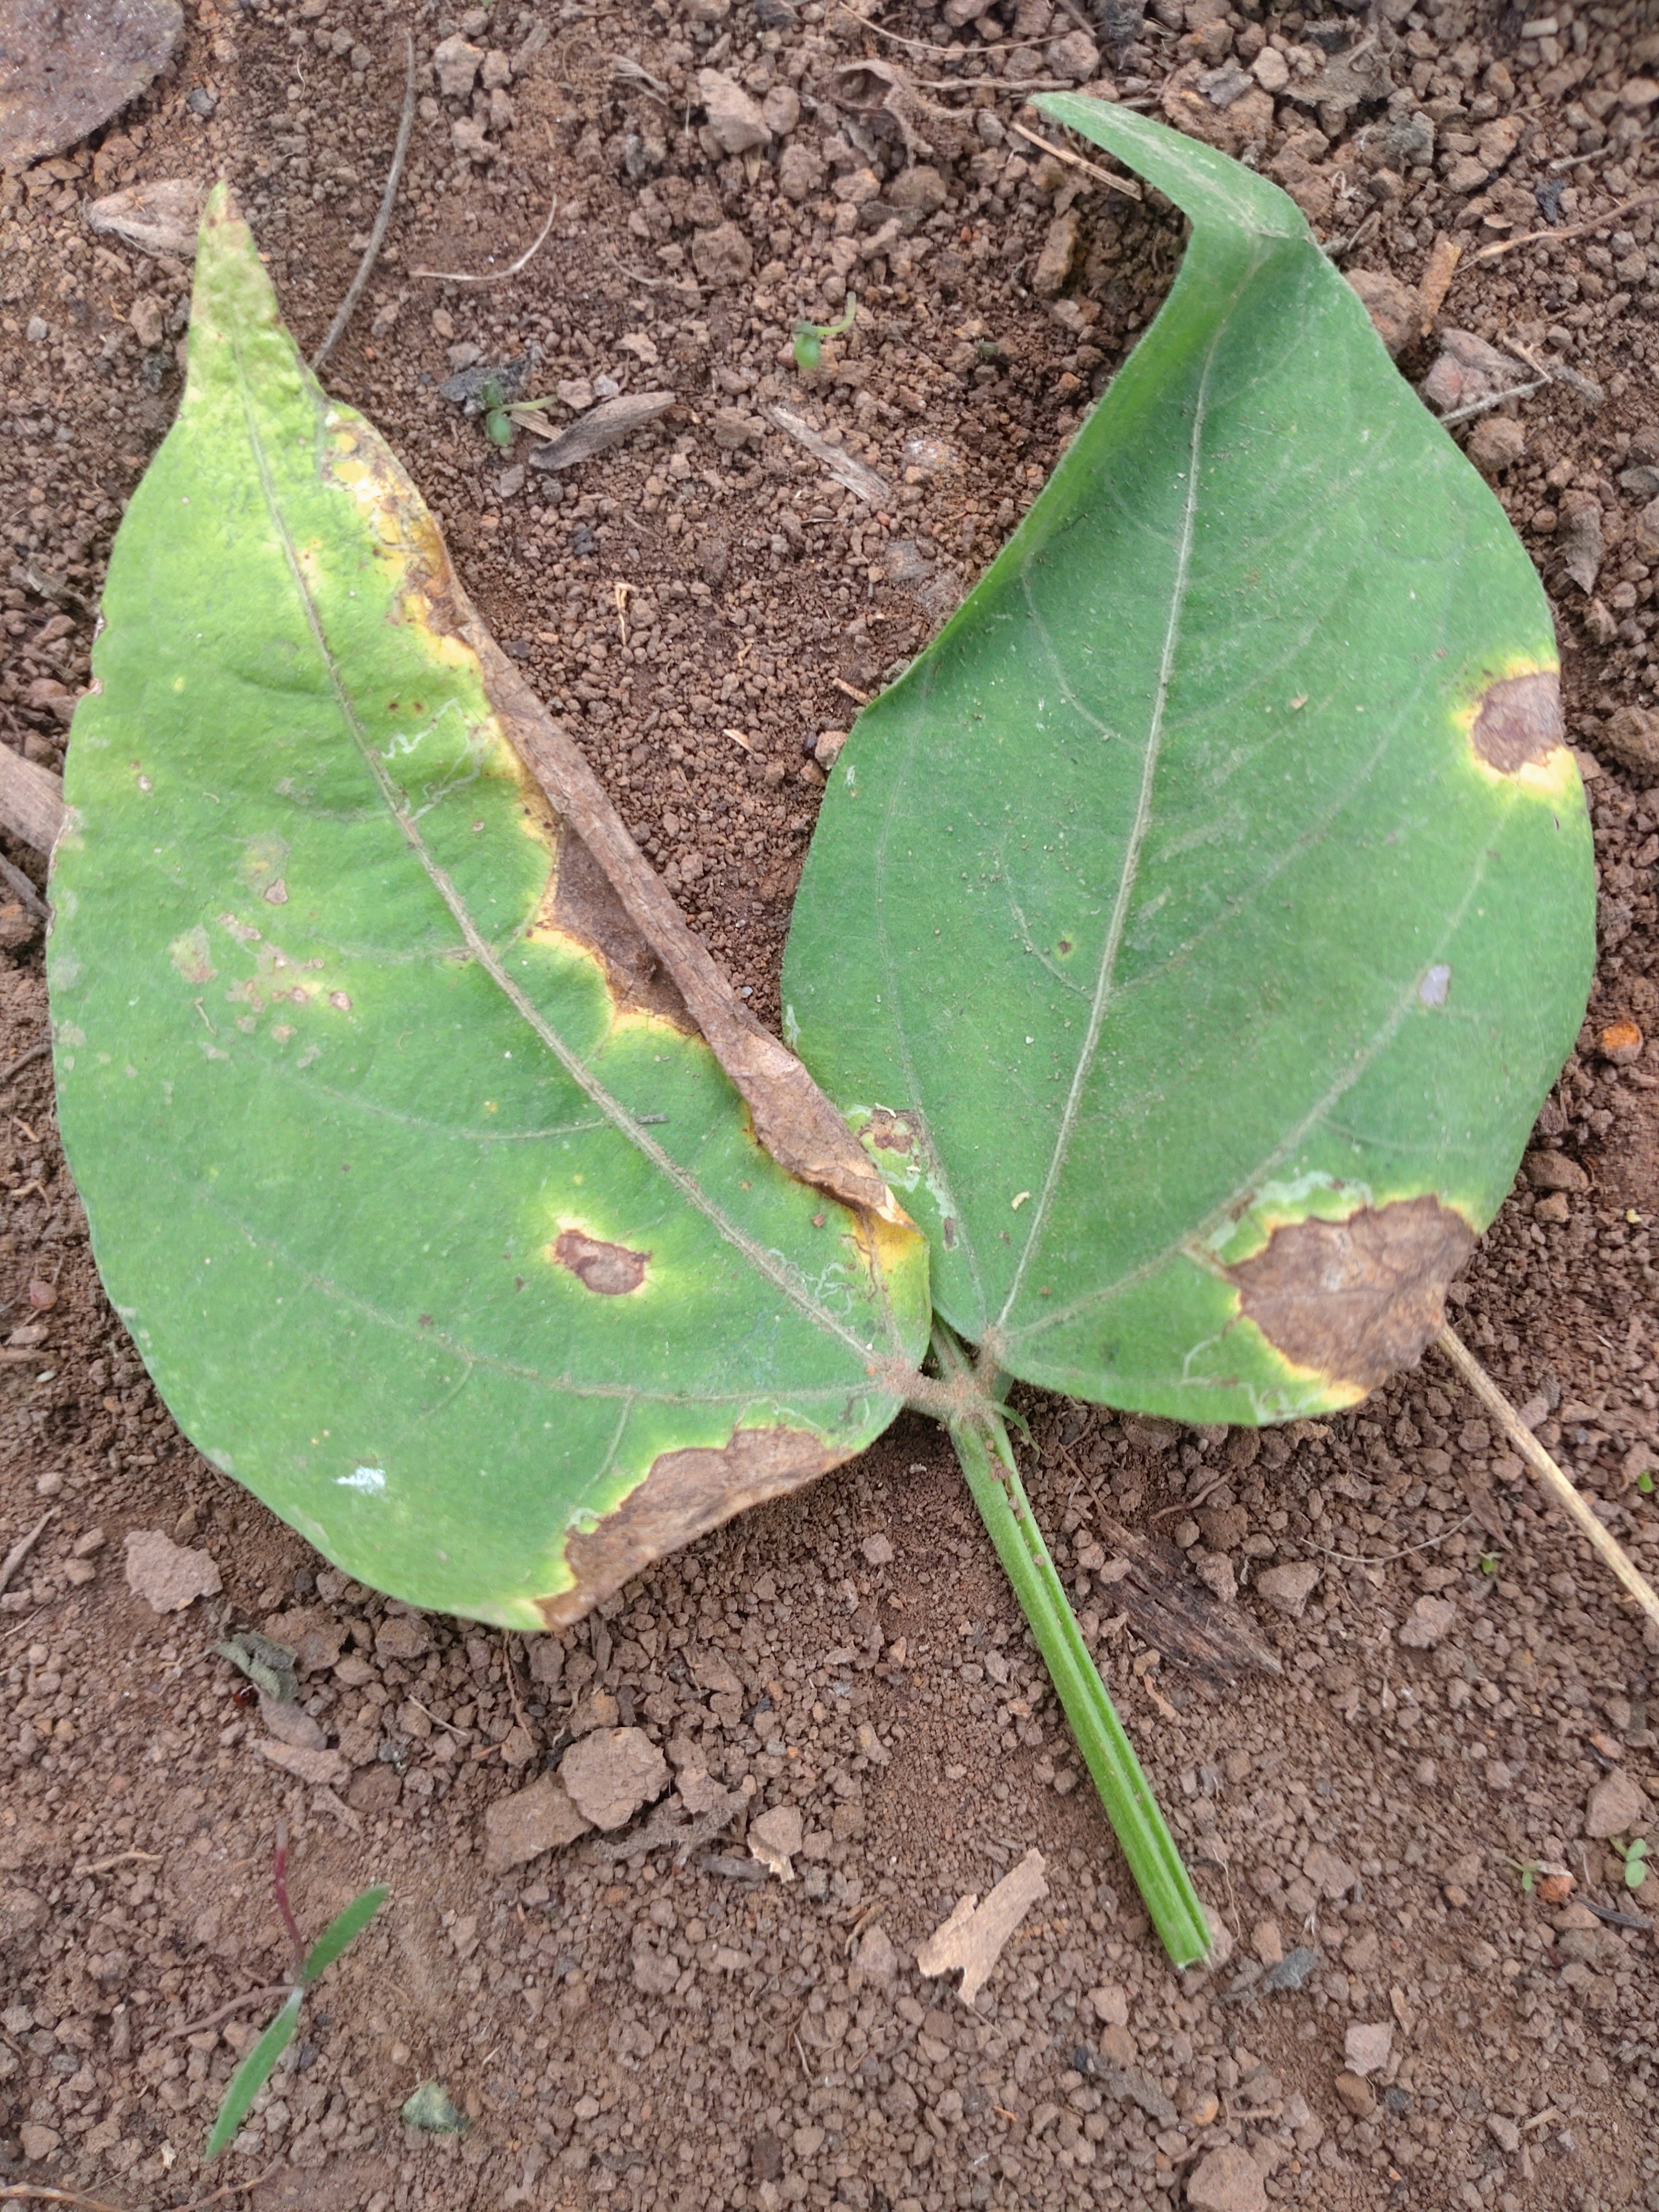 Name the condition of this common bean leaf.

anthracnose
